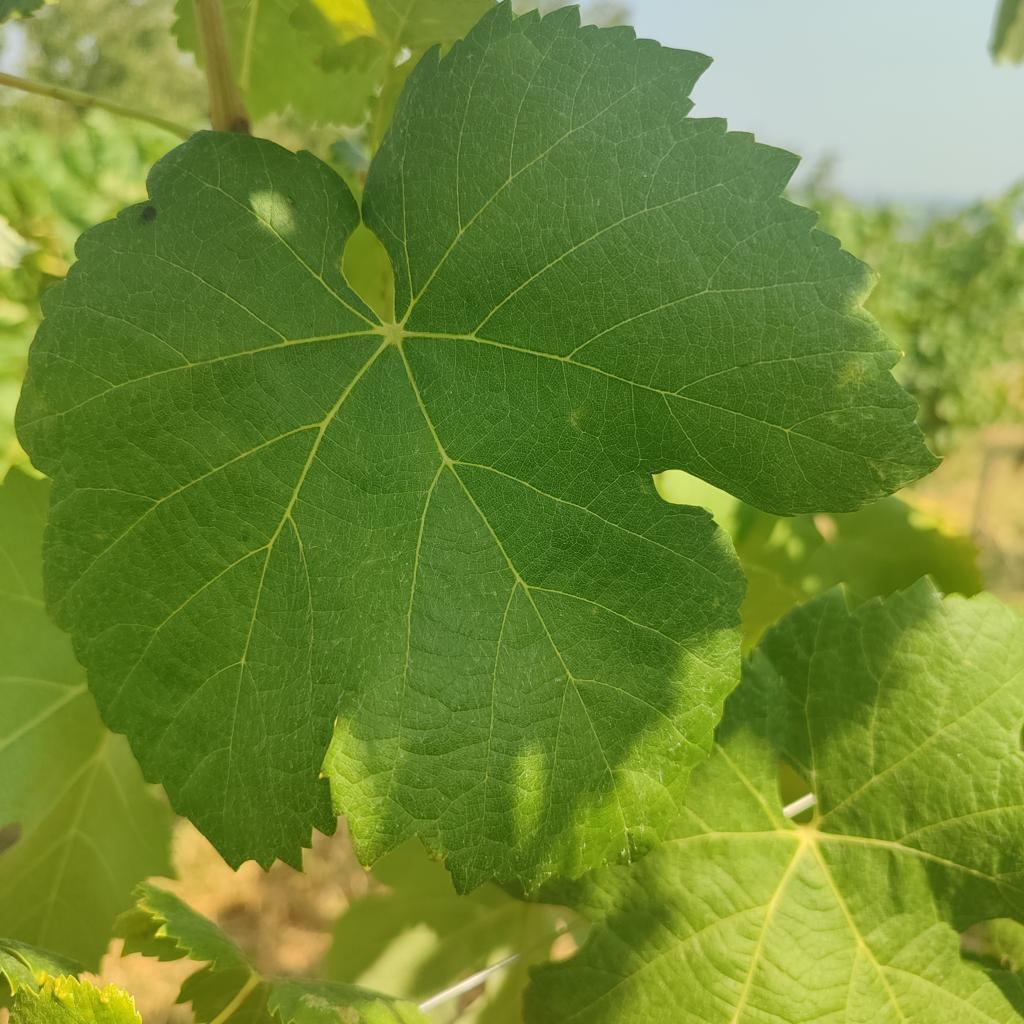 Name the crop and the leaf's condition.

grapevine, healthy
